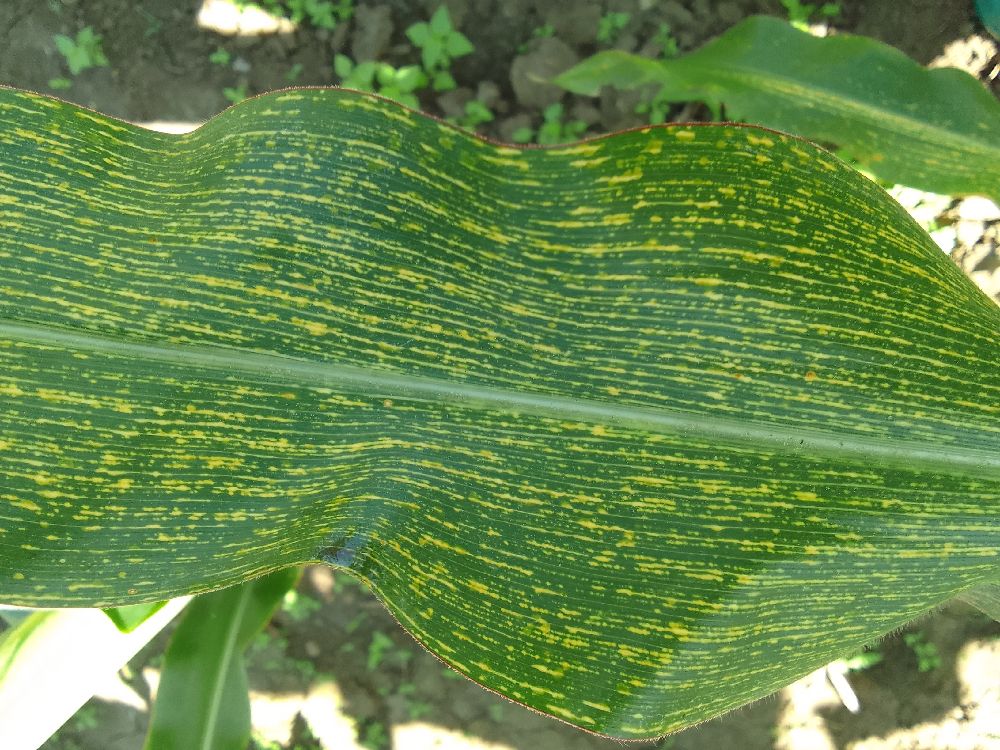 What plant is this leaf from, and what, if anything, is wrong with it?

maize, maize streak virus
